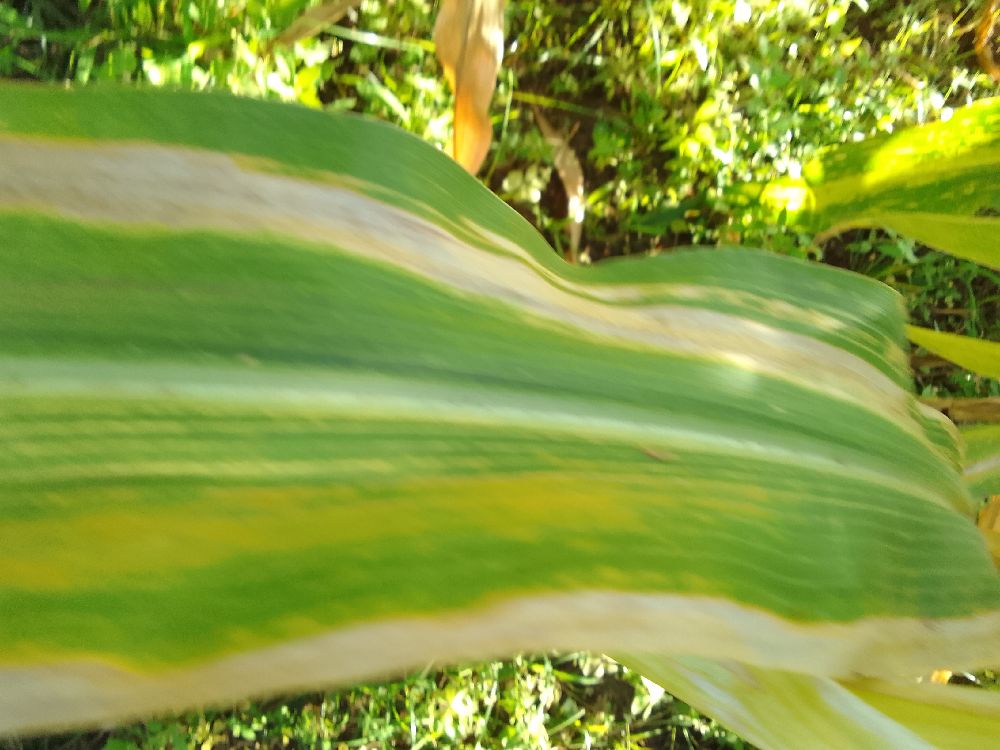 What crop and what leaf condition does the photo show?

maize, maize lethal necrosis
